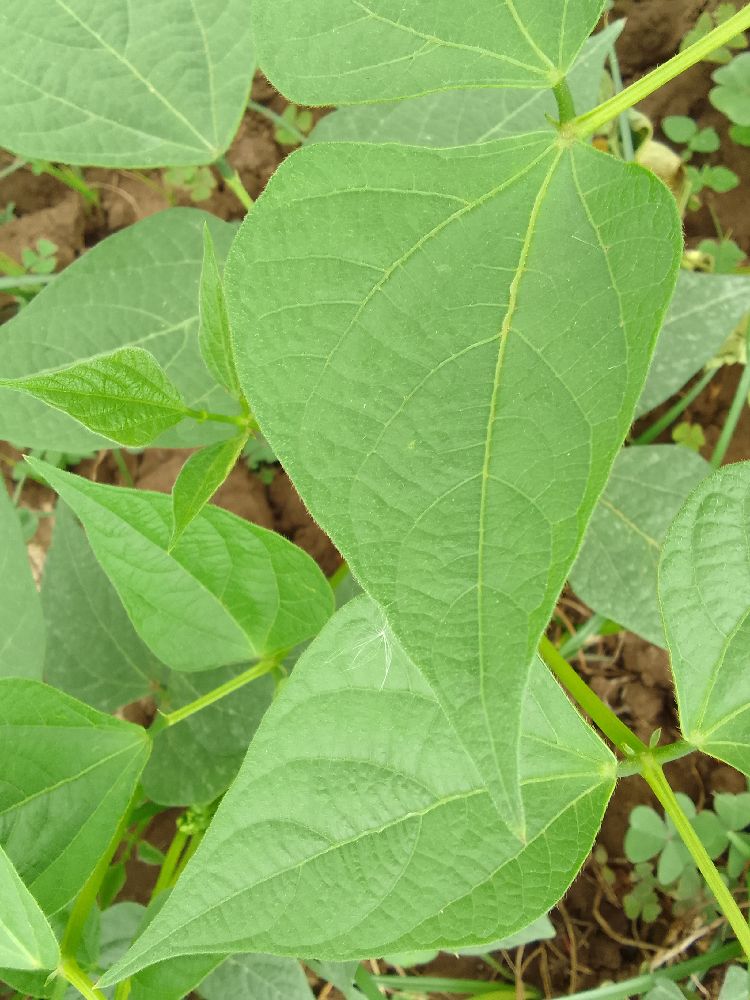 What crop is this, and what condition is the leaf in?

common bean, healthy
